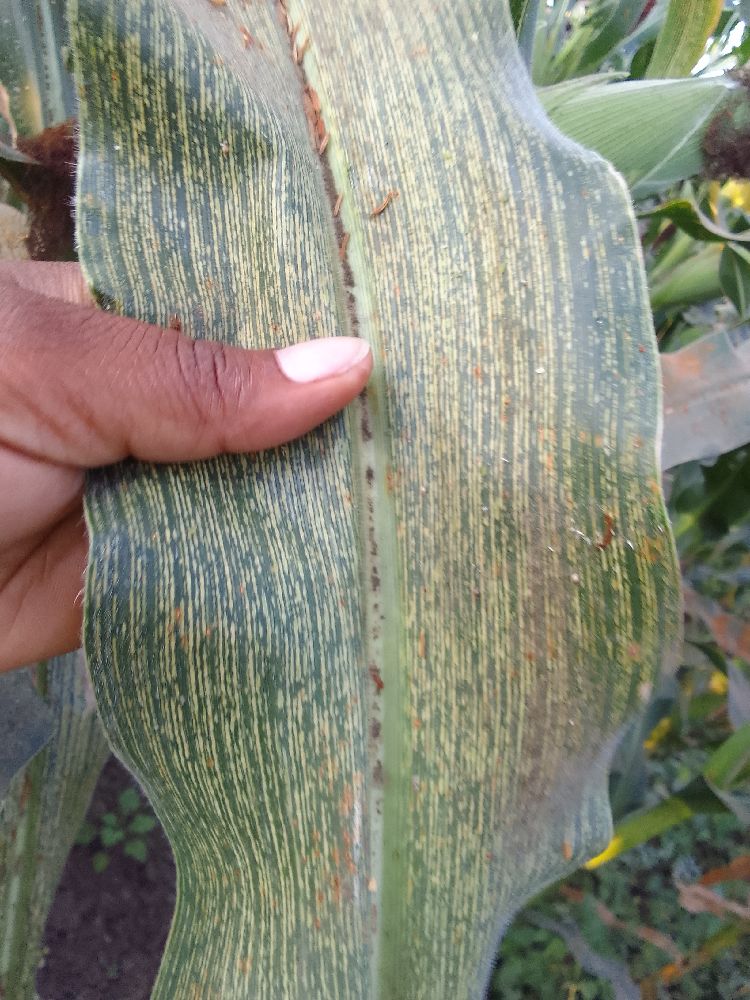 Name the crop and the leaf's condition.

maize, maize streak virus
